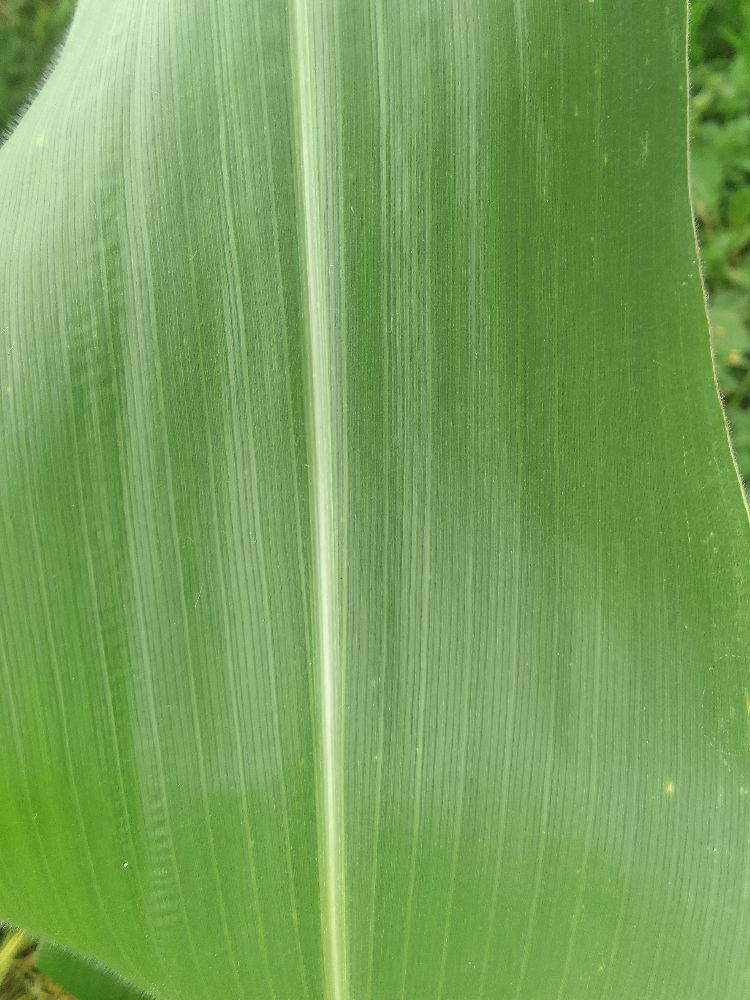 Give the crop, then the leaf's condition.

maize, healthy
